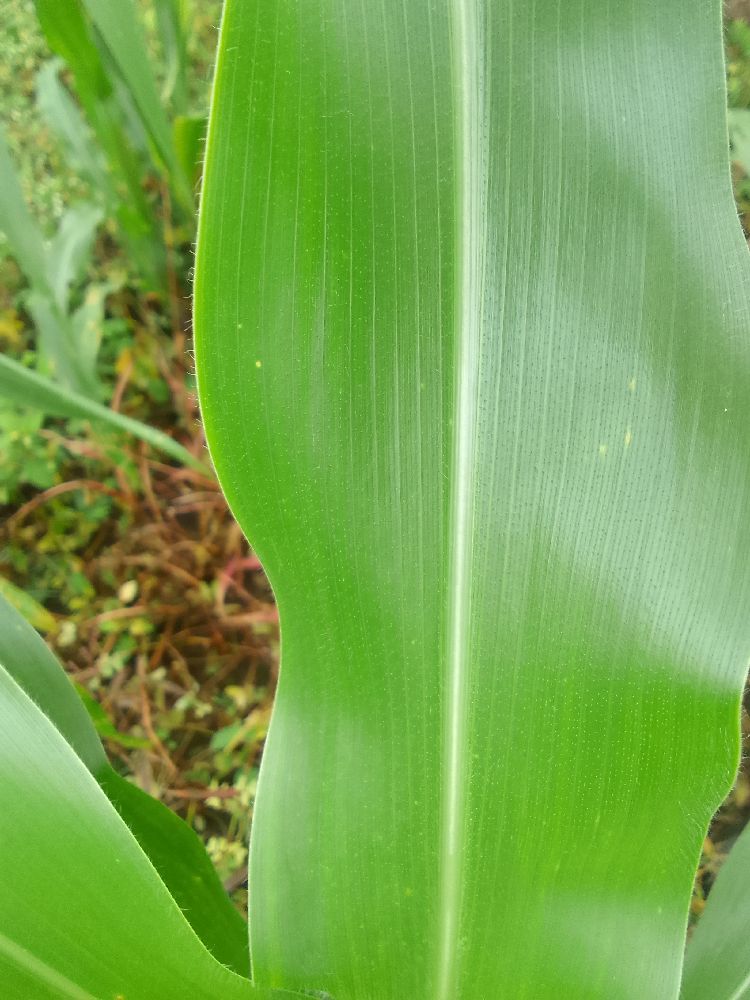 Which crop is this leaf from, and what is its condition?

maize, healthy
